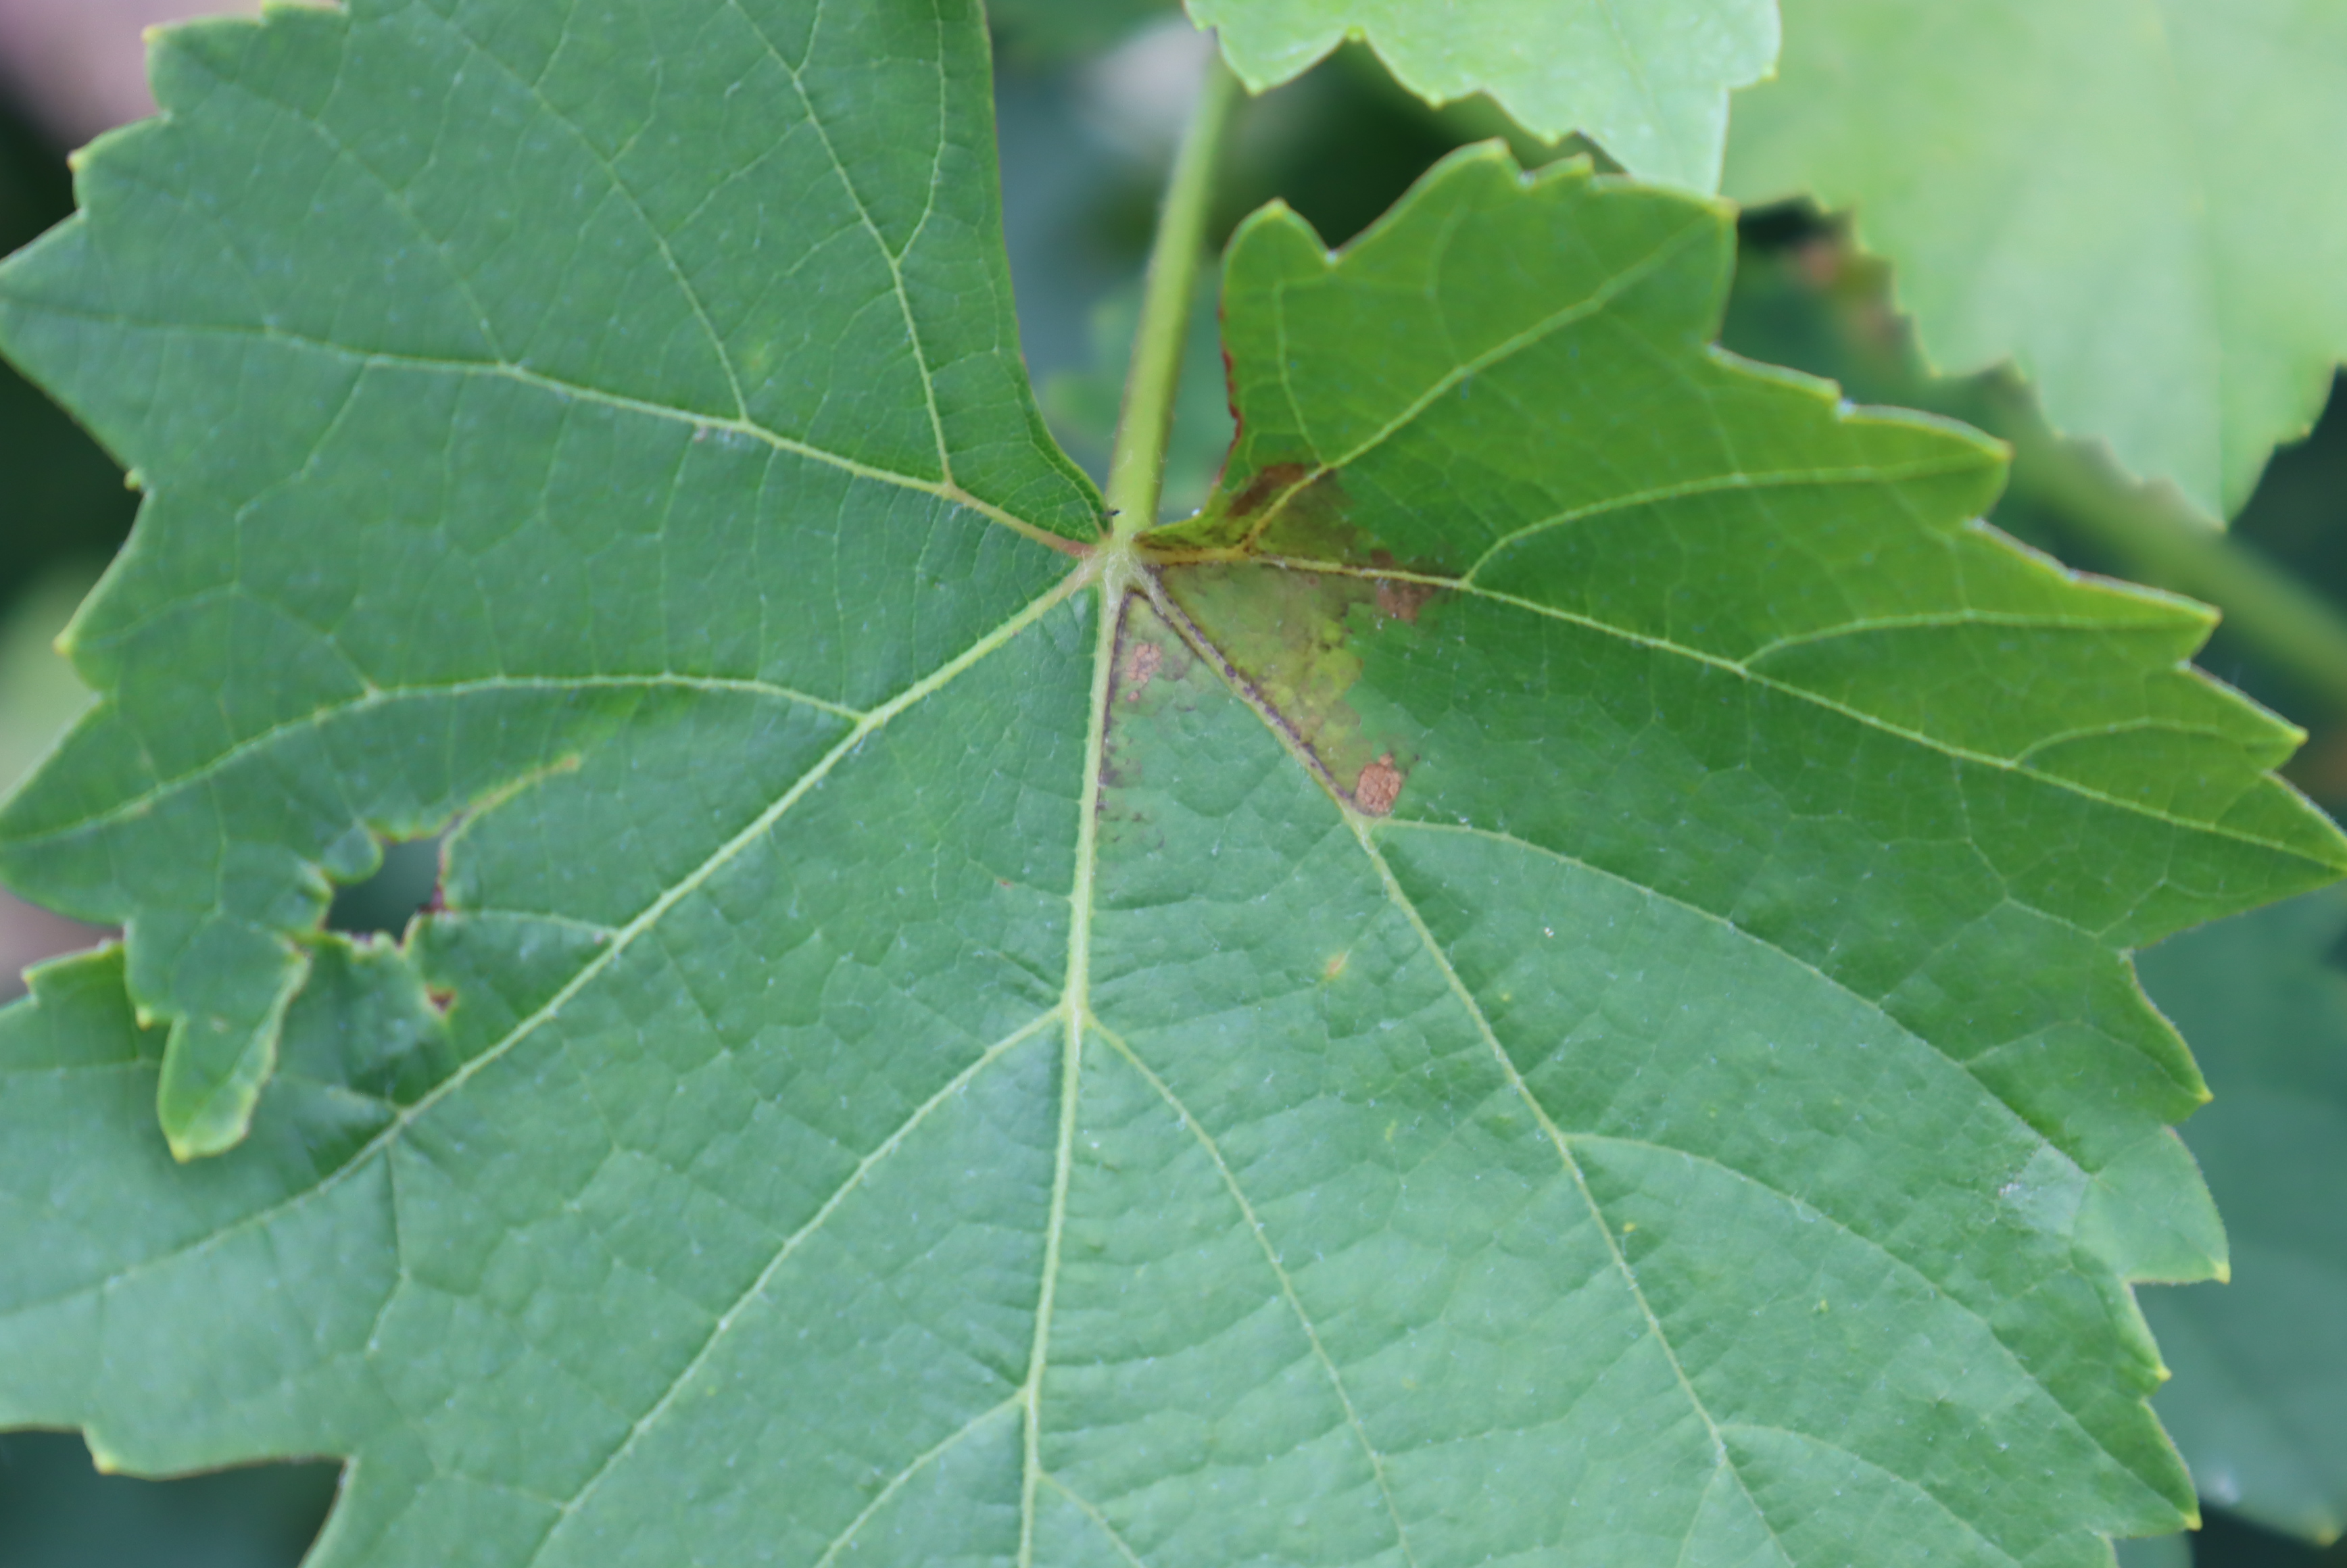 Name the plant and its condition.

grapevine, downy mildew
